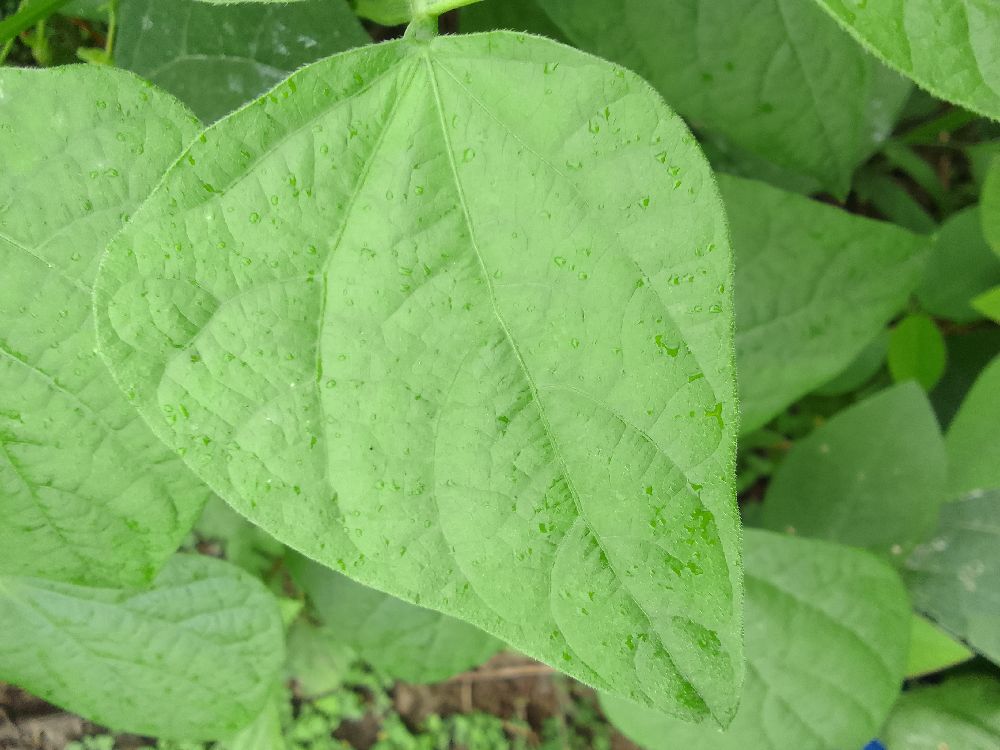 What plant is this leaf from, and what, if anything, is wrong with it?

common bean, healthy
